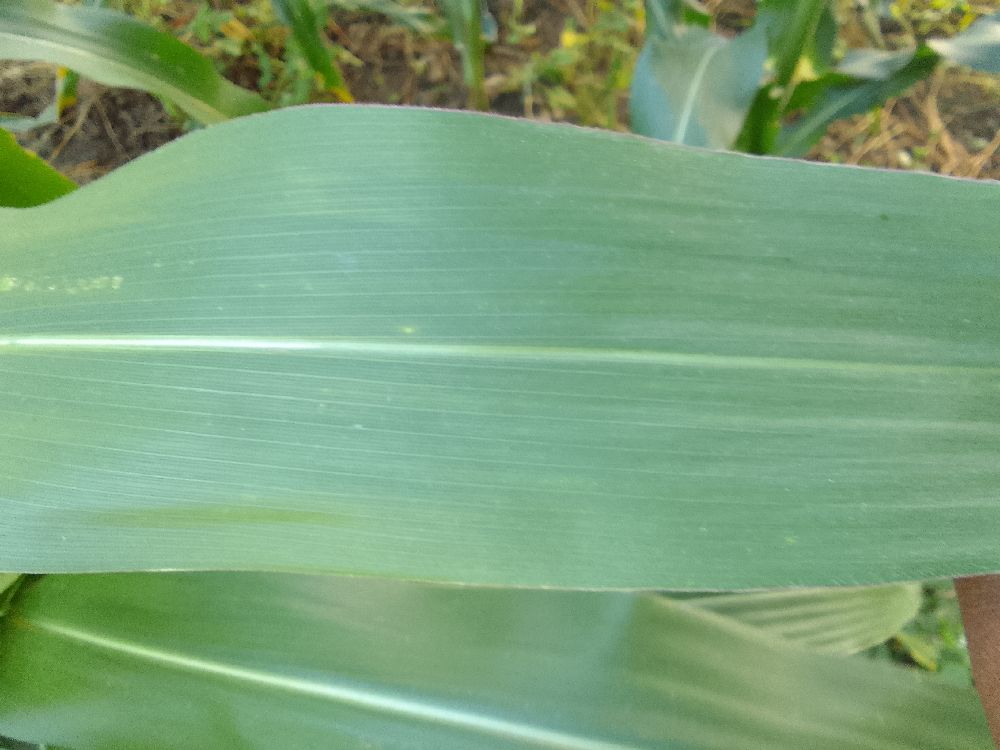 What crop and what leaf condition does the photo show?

maize, healthy
